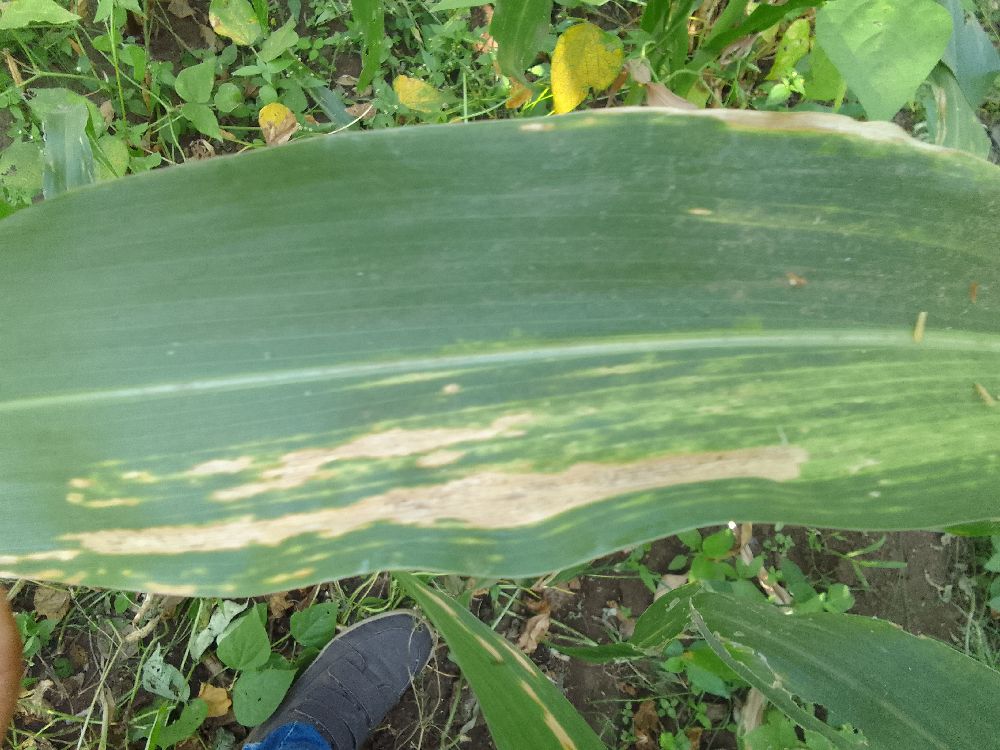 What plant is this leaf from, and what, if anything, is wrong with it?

maize, maize lethal necrosis
